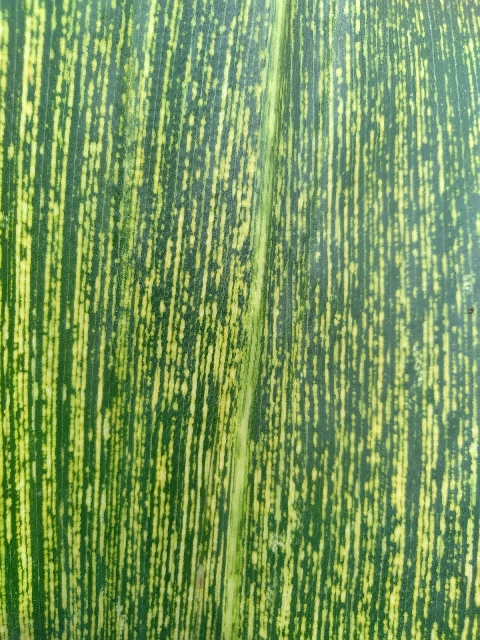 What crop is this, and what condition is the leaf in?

maize, maize streak virus
